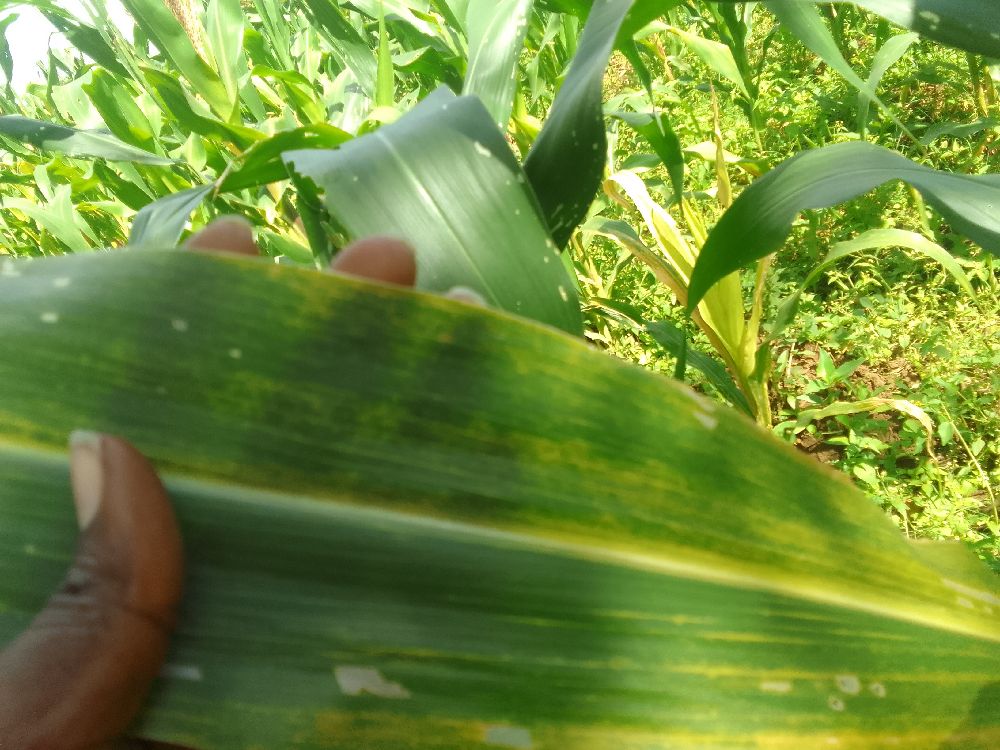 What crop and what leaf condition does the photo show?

maize, maize lethal necrosis
